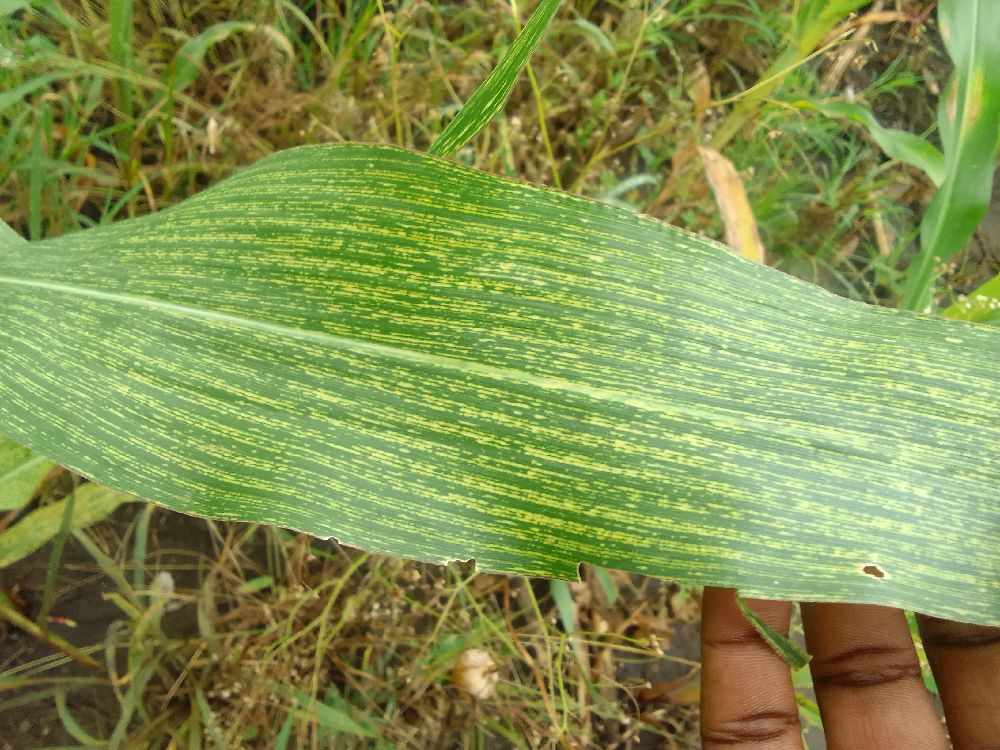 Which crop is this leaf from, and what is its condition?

maize, maize streak virus
